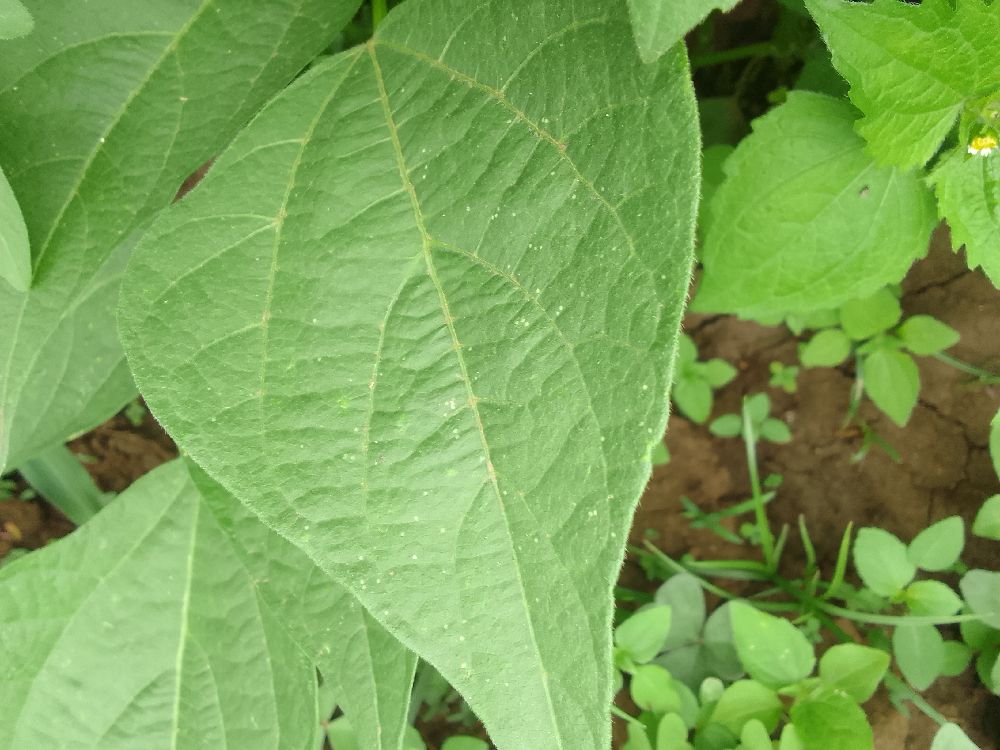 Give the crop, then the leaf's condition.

common bean, healthy
